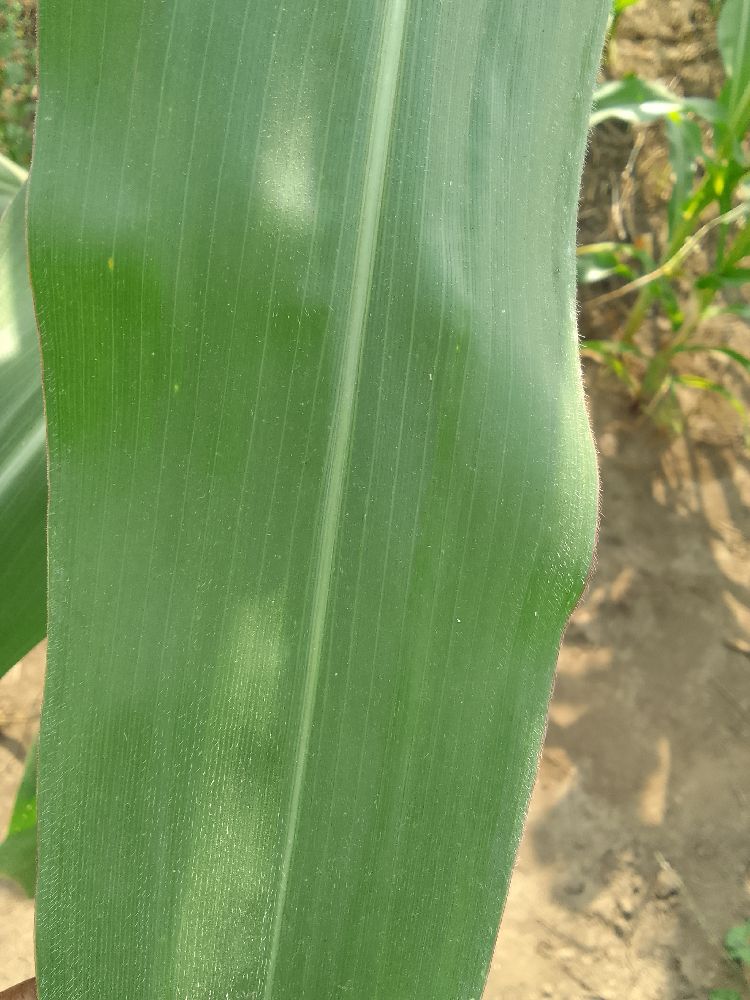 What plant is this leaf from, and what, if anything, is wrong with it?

maize, healthy
